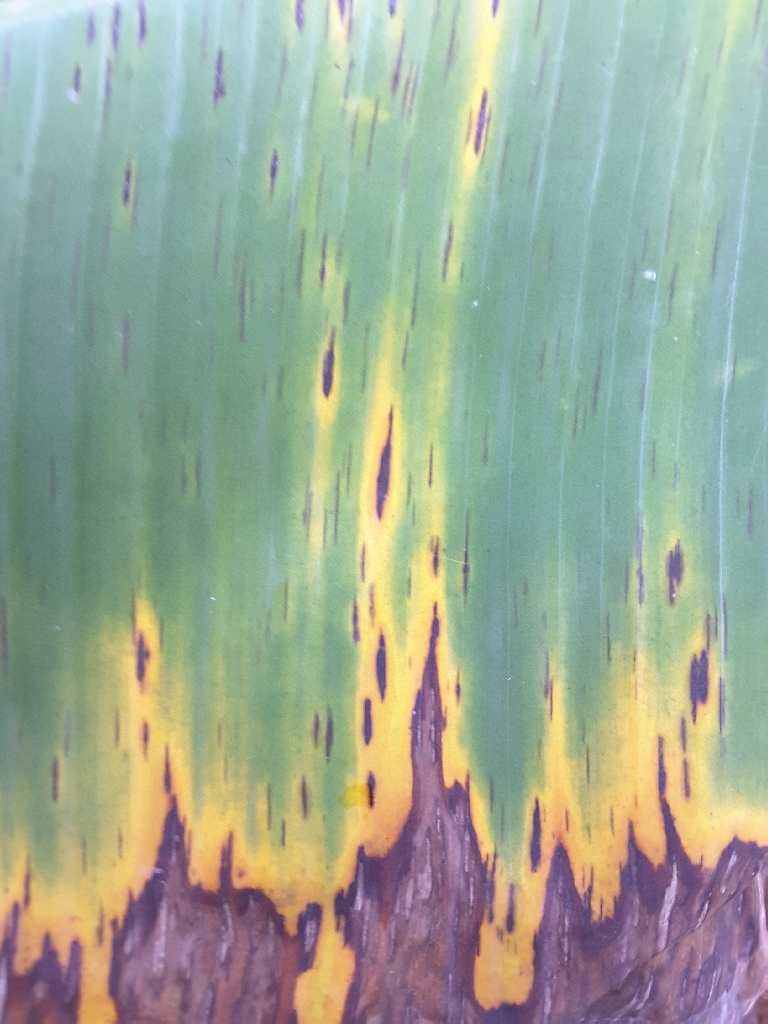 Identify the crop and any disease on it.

banana, black sigatoka
